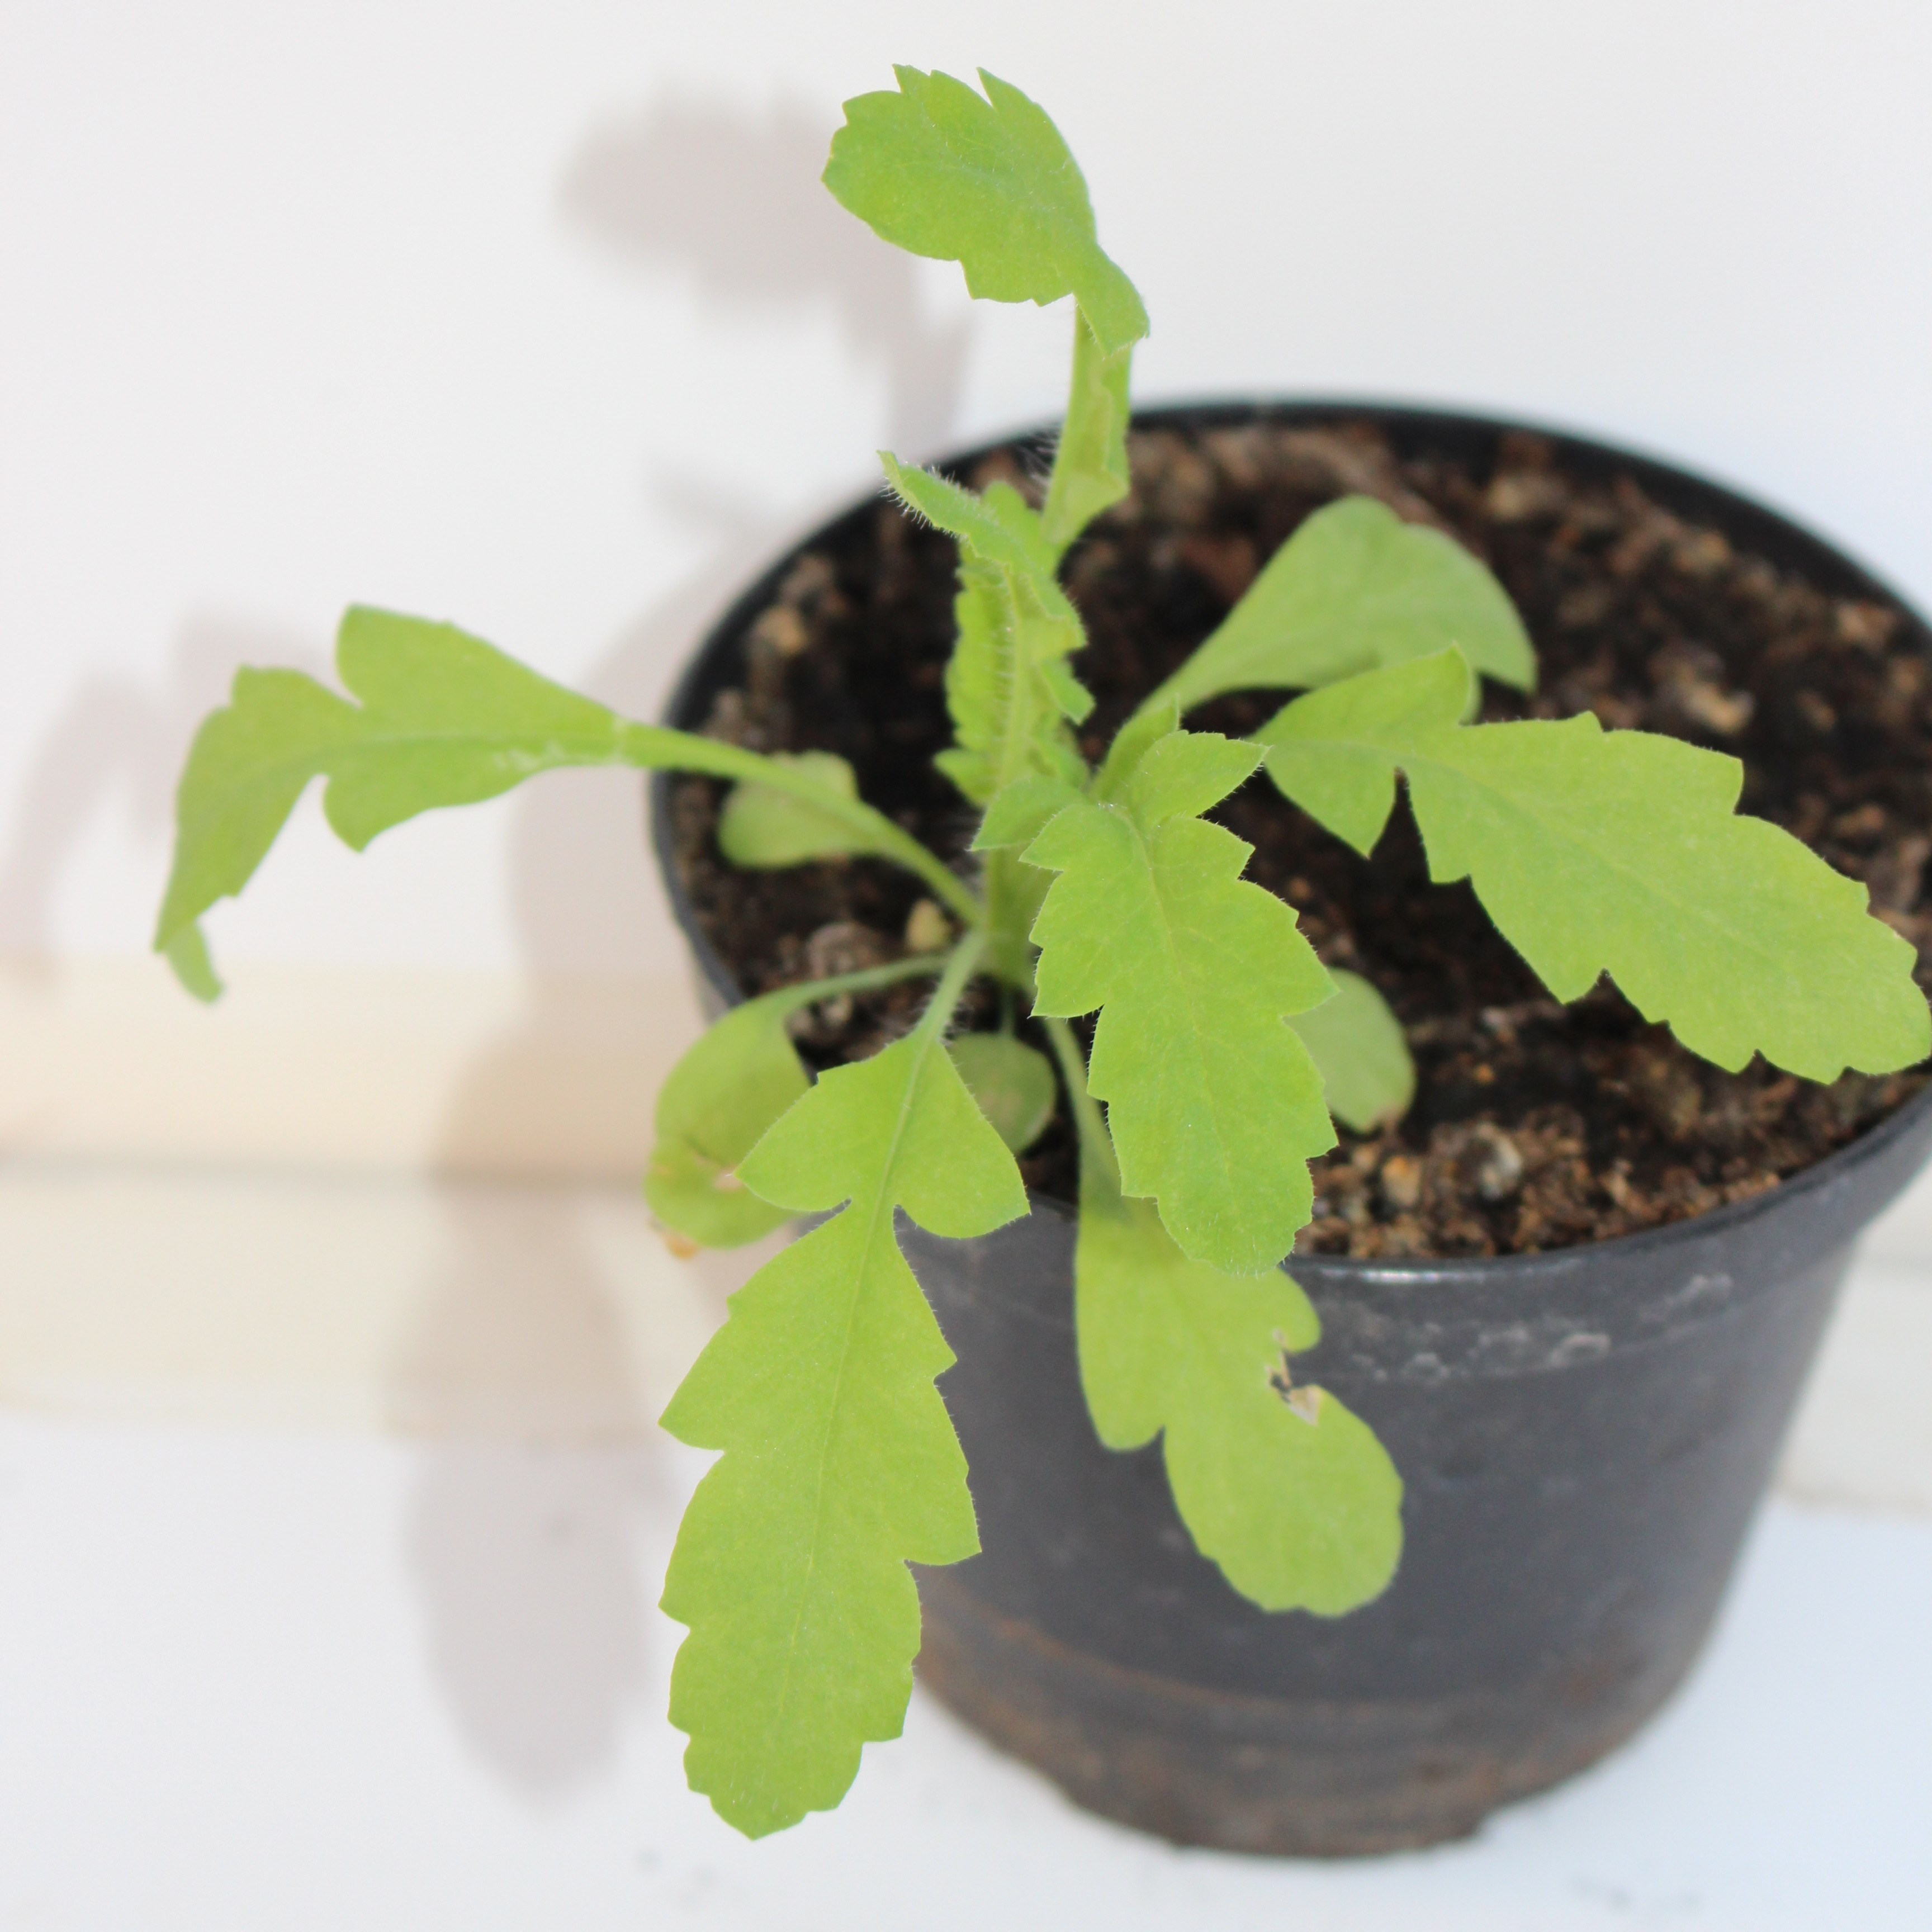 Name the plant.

Papaver rhoeas
